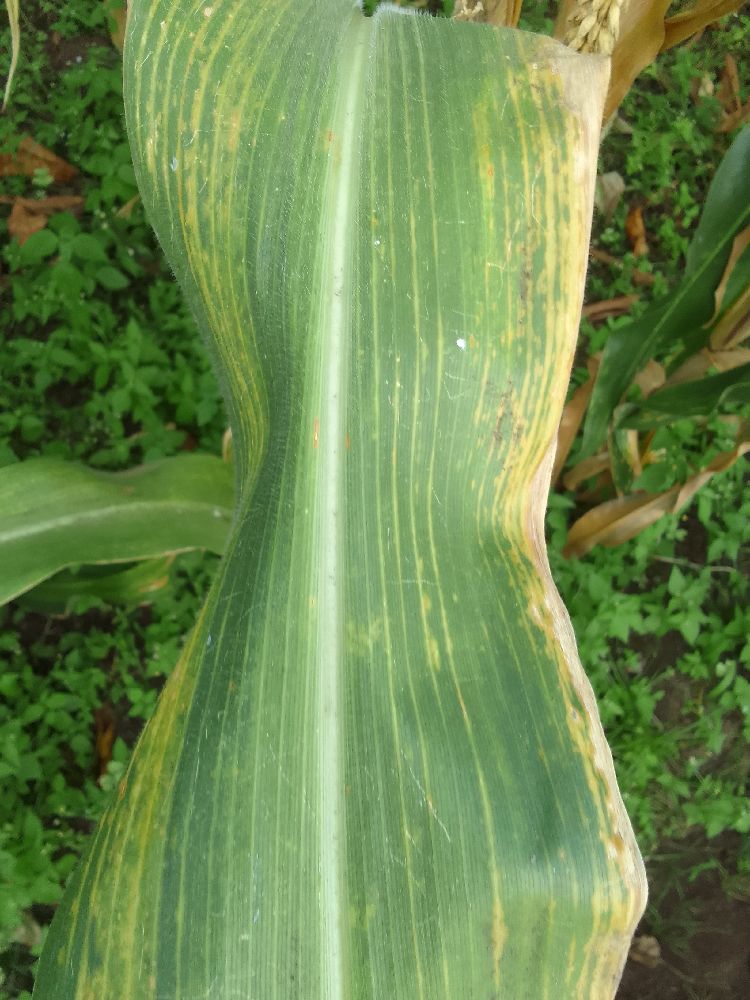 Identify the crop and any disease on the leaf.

maize, maize lethal necrosis
